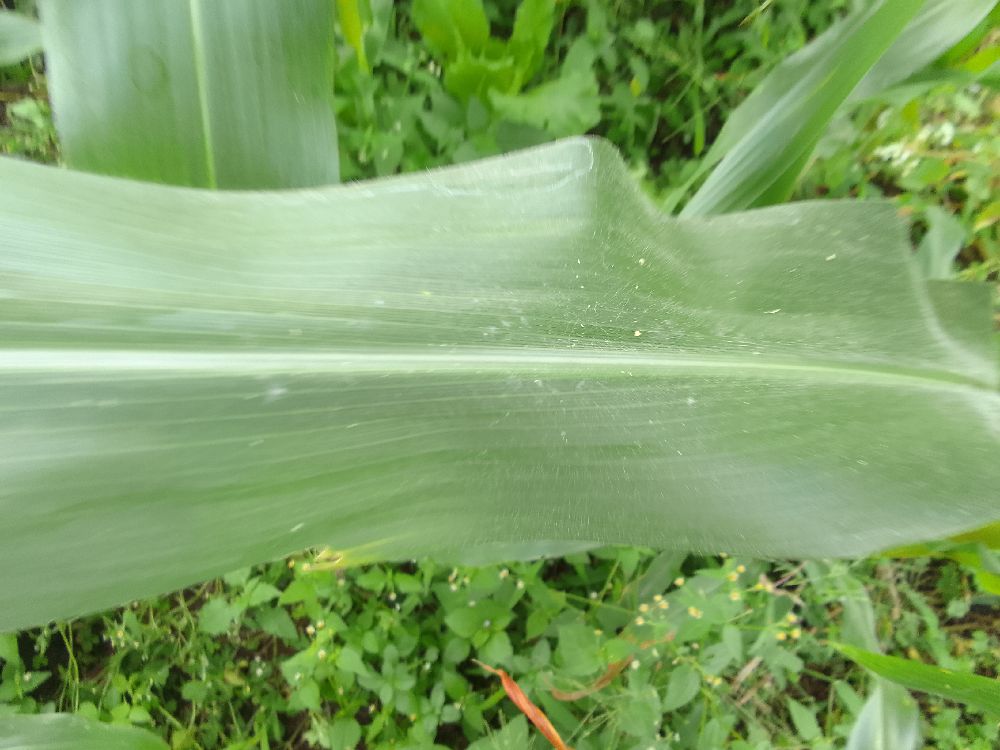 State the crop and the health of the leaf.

maize, healthy
